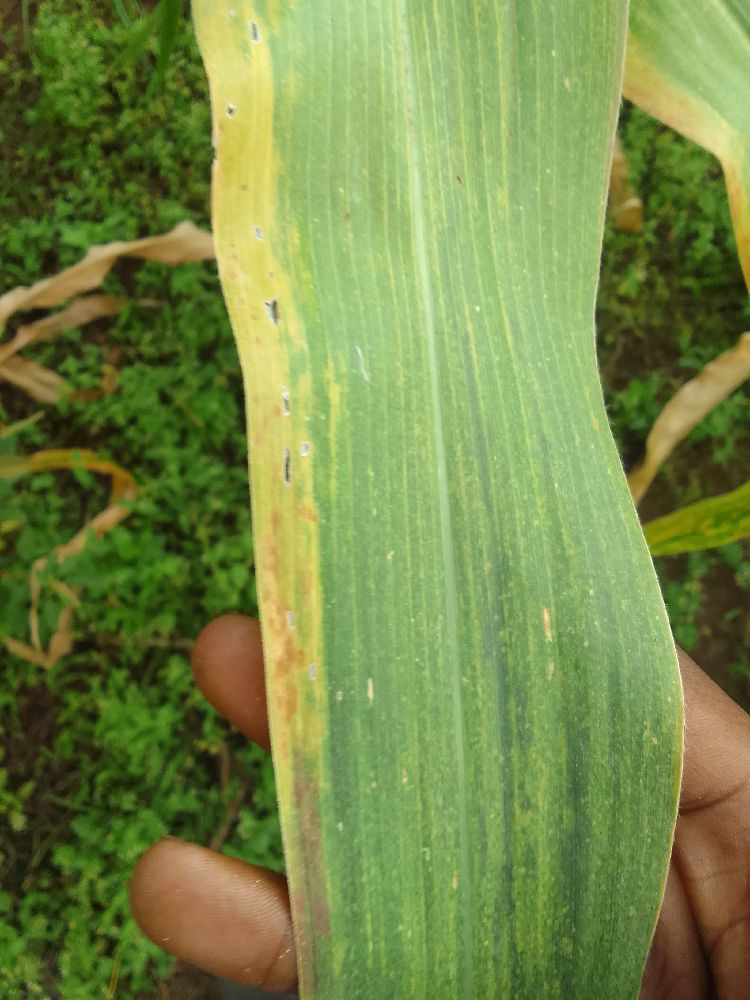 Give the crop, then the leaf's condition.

maize, maize lethal necrosis
